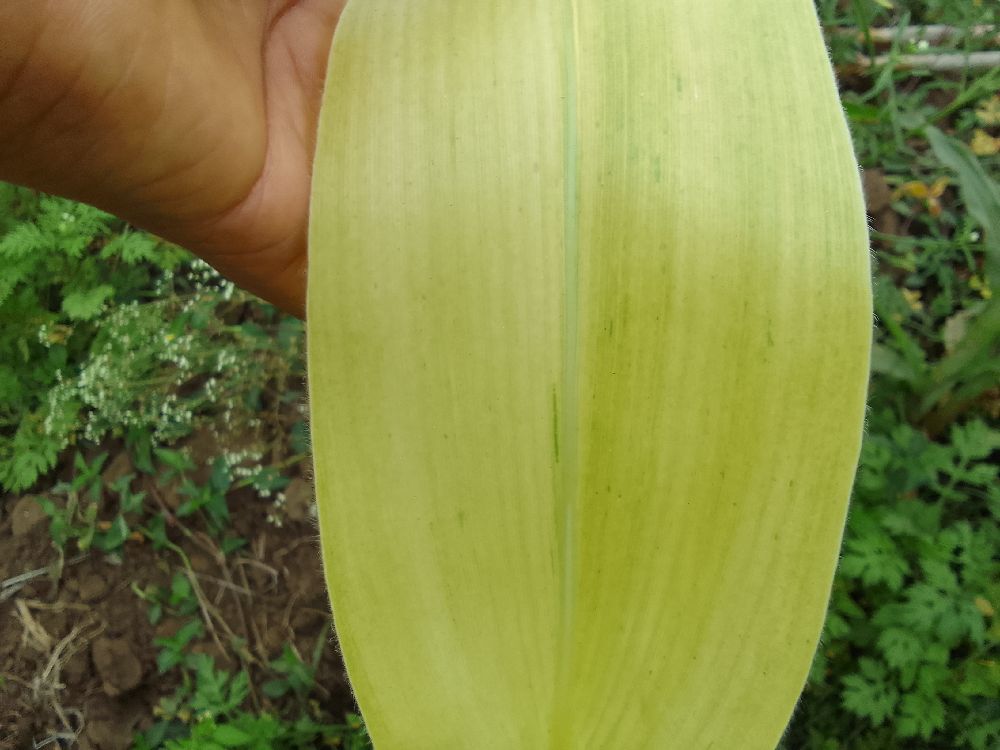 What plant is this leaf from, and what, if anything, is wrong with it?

maize, maize lethal necrosis
